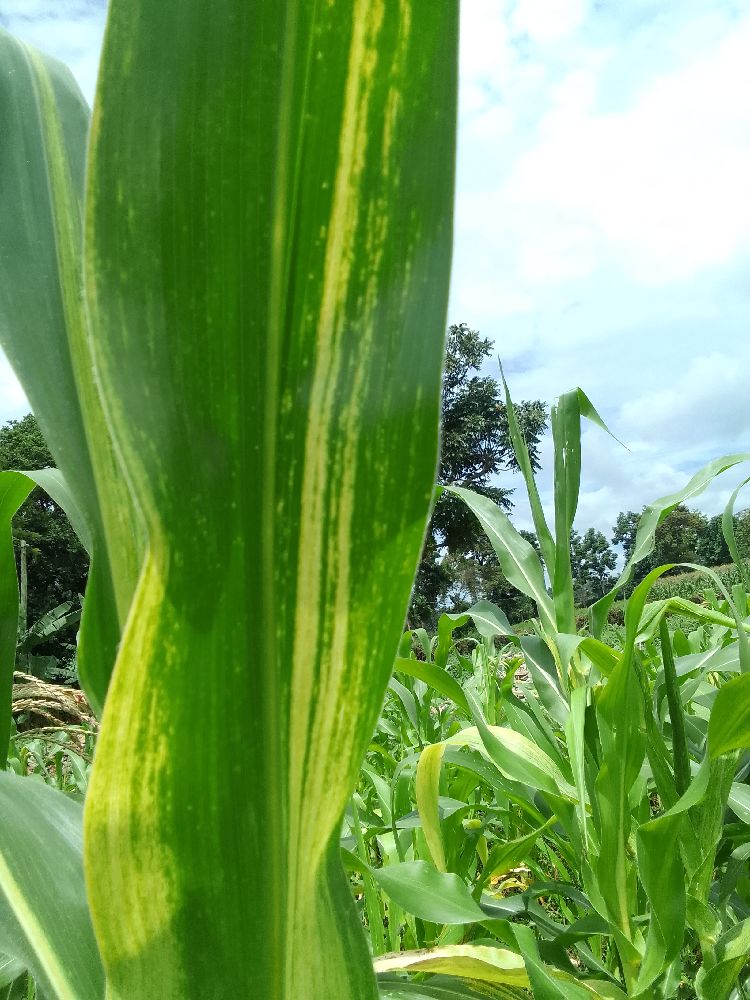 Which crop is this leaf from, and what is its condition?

maize, maize lethal necrosis
